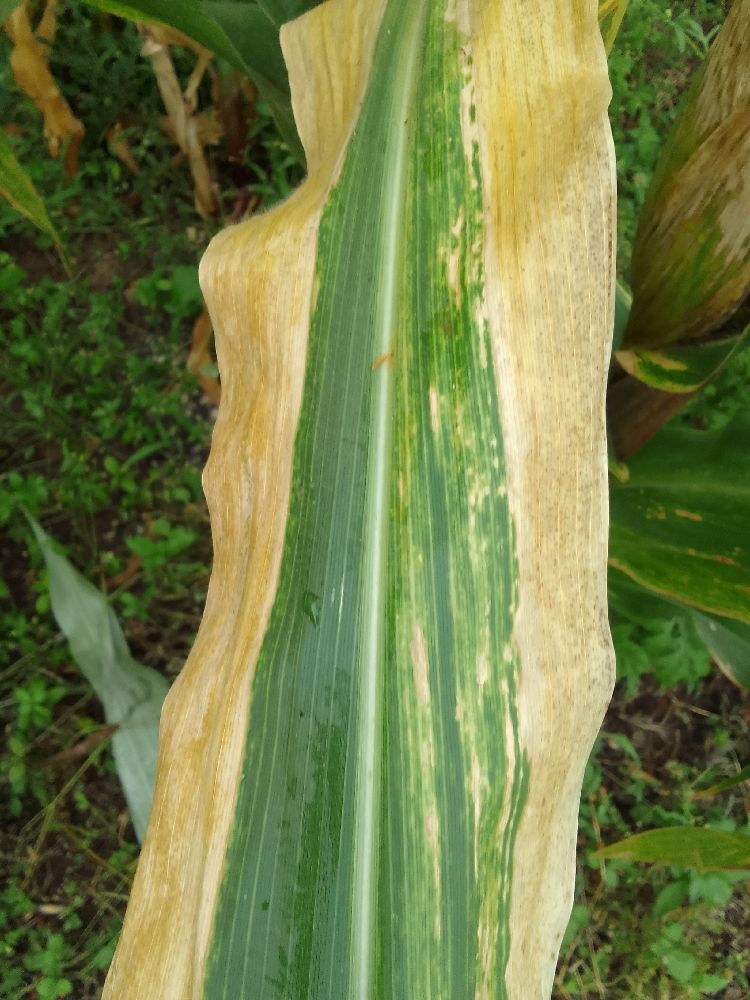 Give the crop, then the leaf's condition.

maize, maize lethal necrosis
